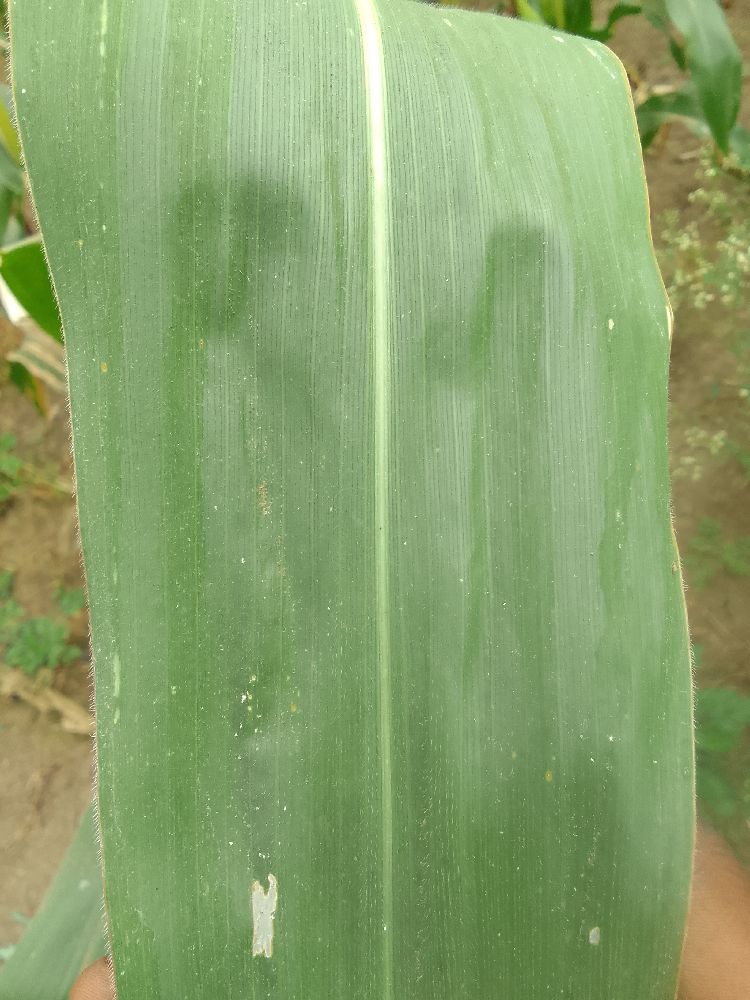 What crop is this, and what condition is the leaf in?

maize, healthy
